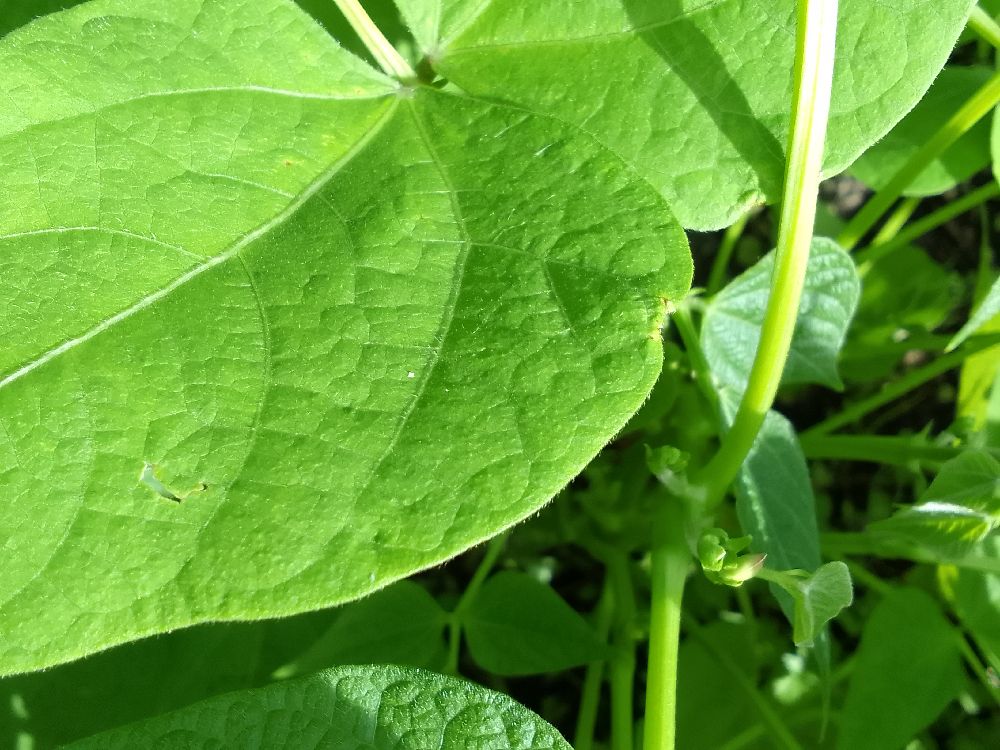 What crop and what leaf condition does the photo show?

common bean, healthy
